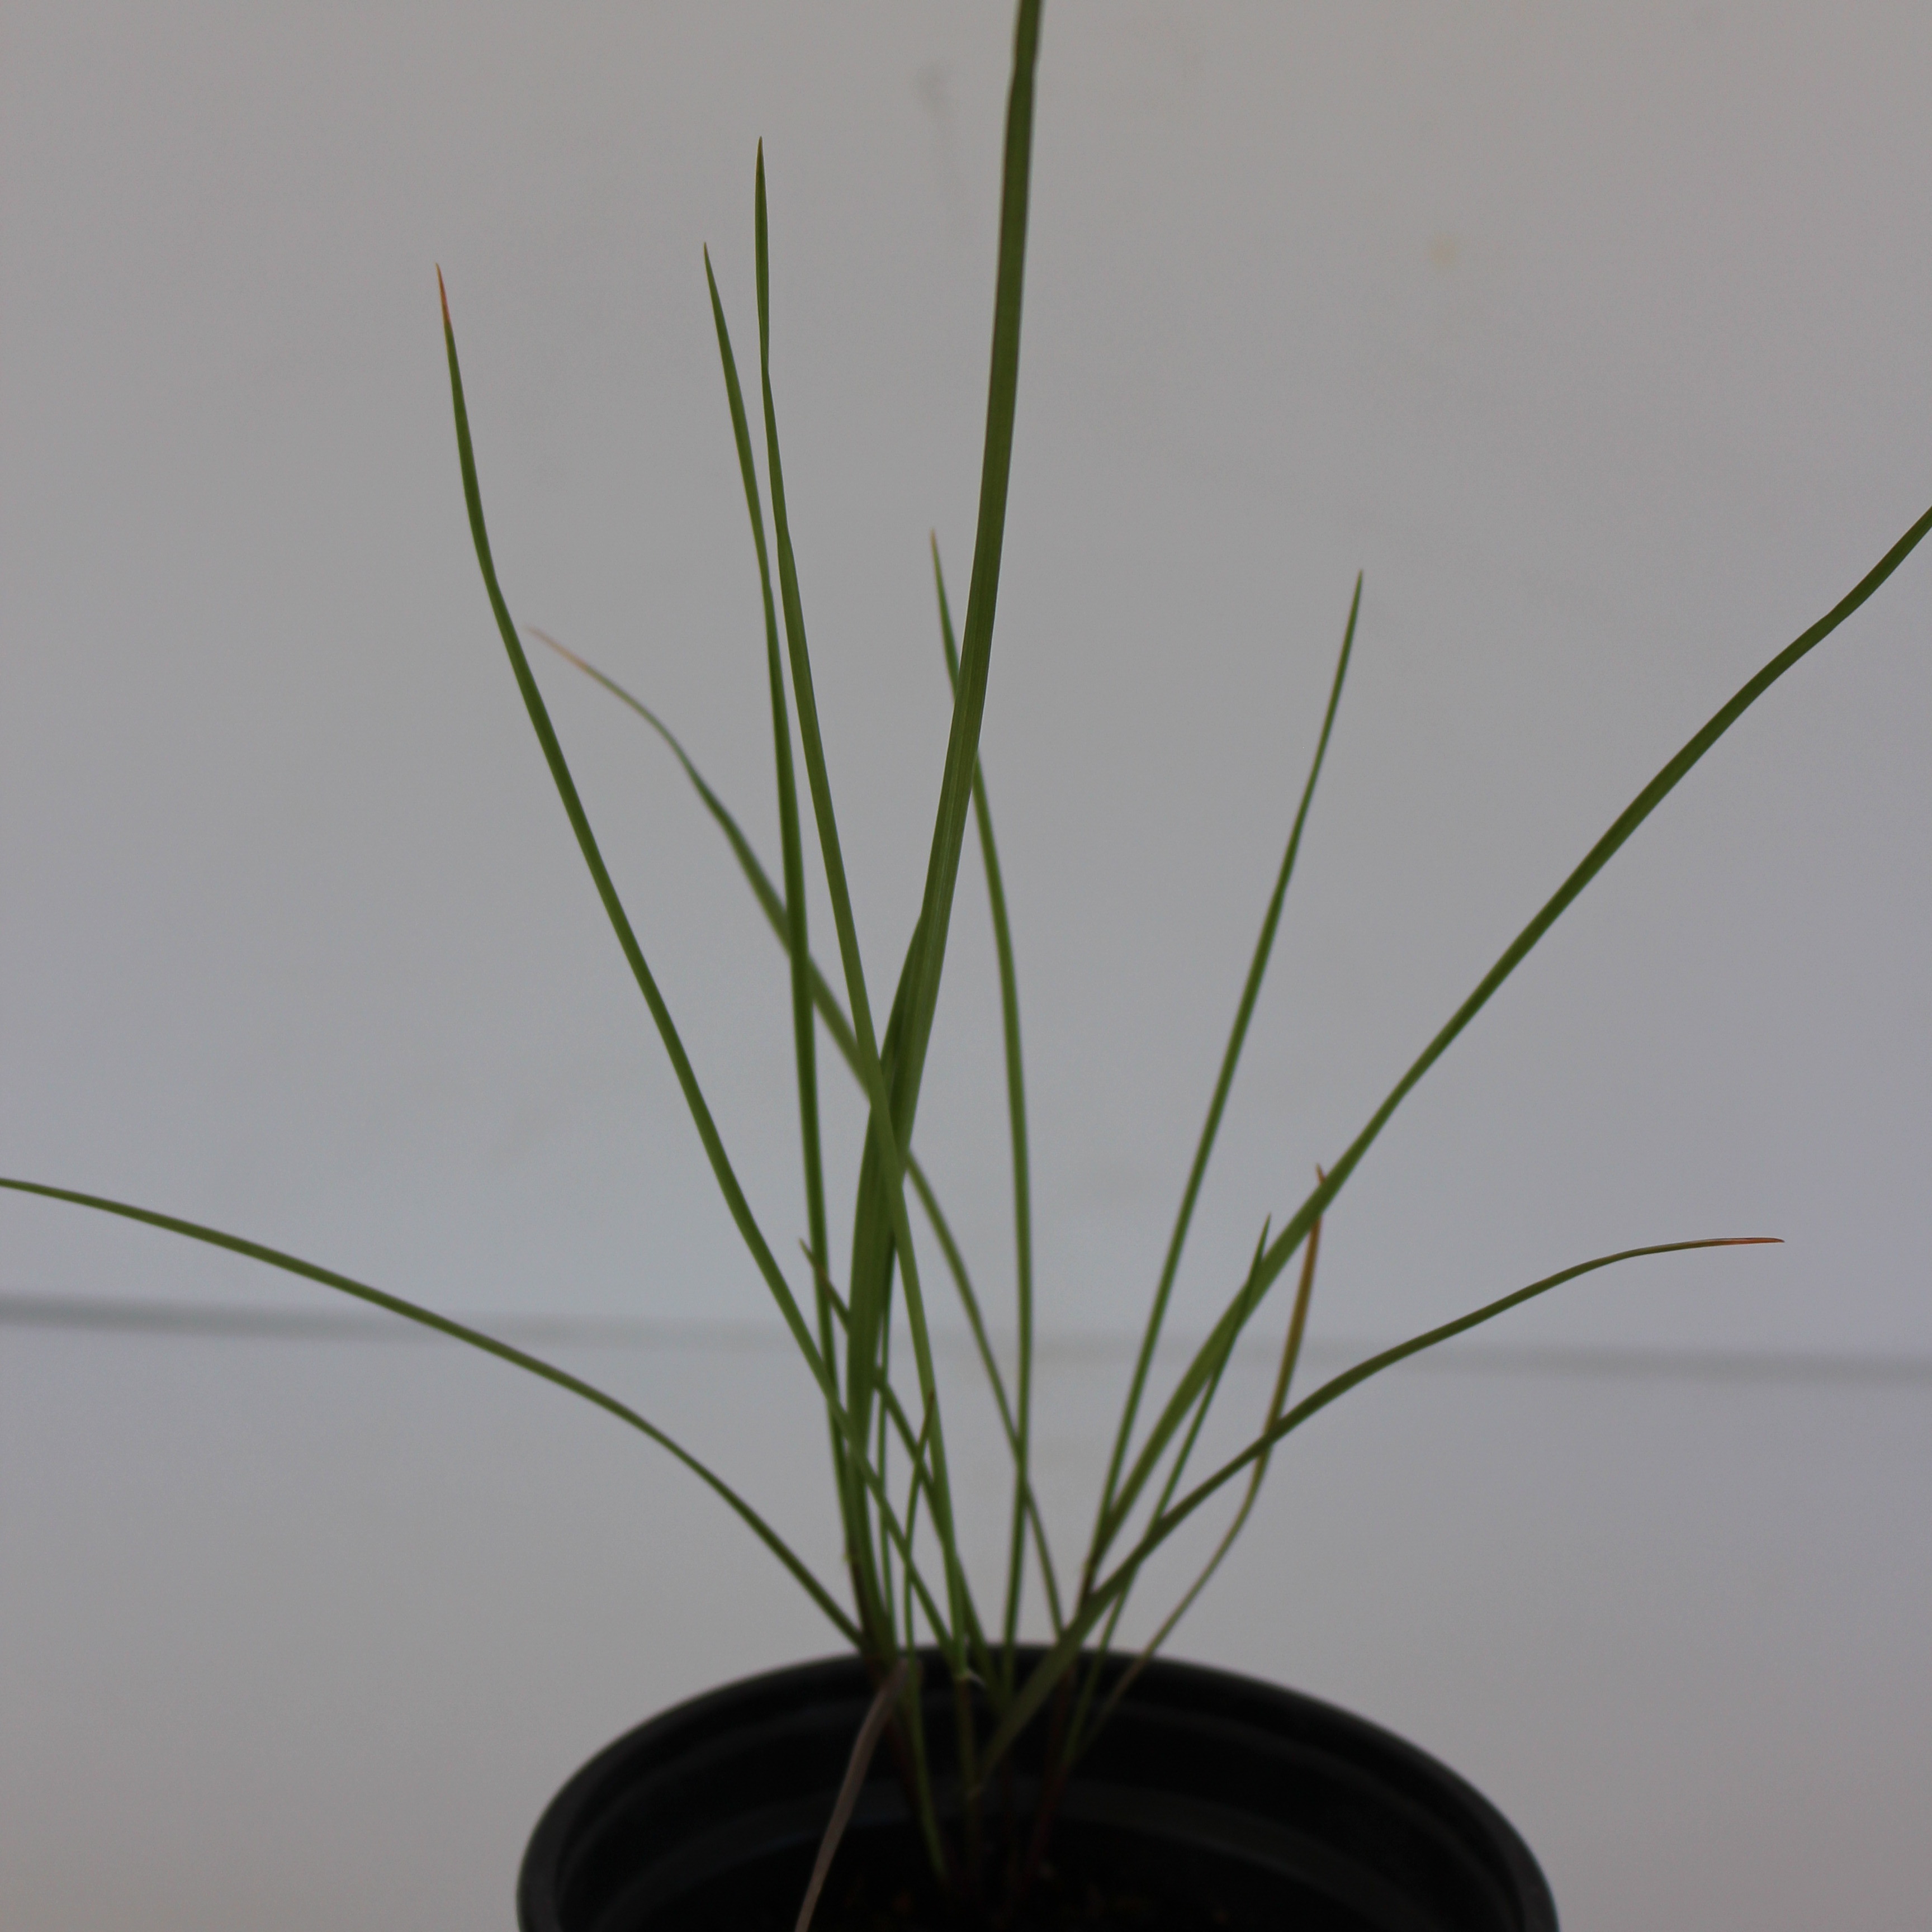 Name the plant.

Lolium multiflorum
